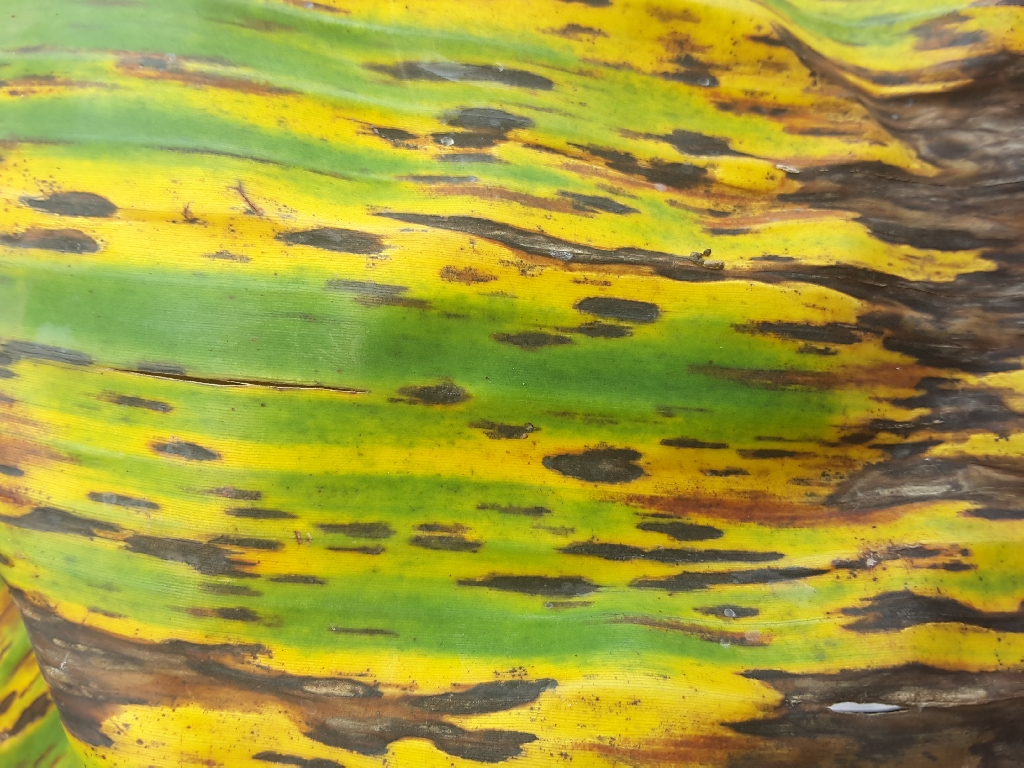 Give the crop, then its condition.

banana, black sigatoka
